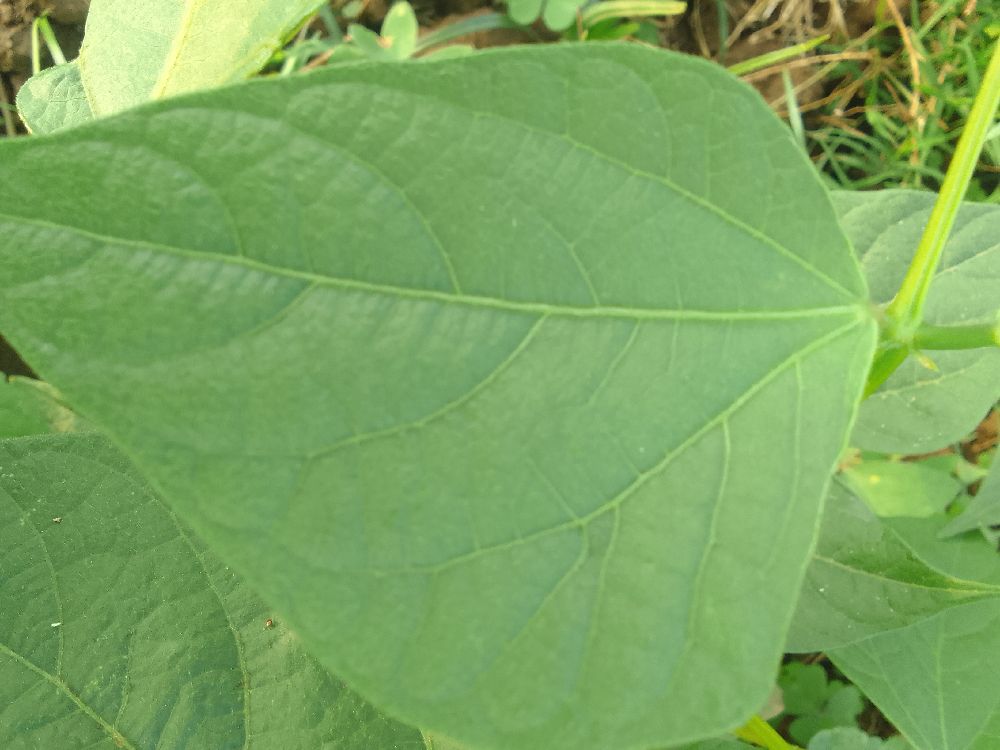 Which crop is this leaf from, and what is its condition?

common bean, healthy
